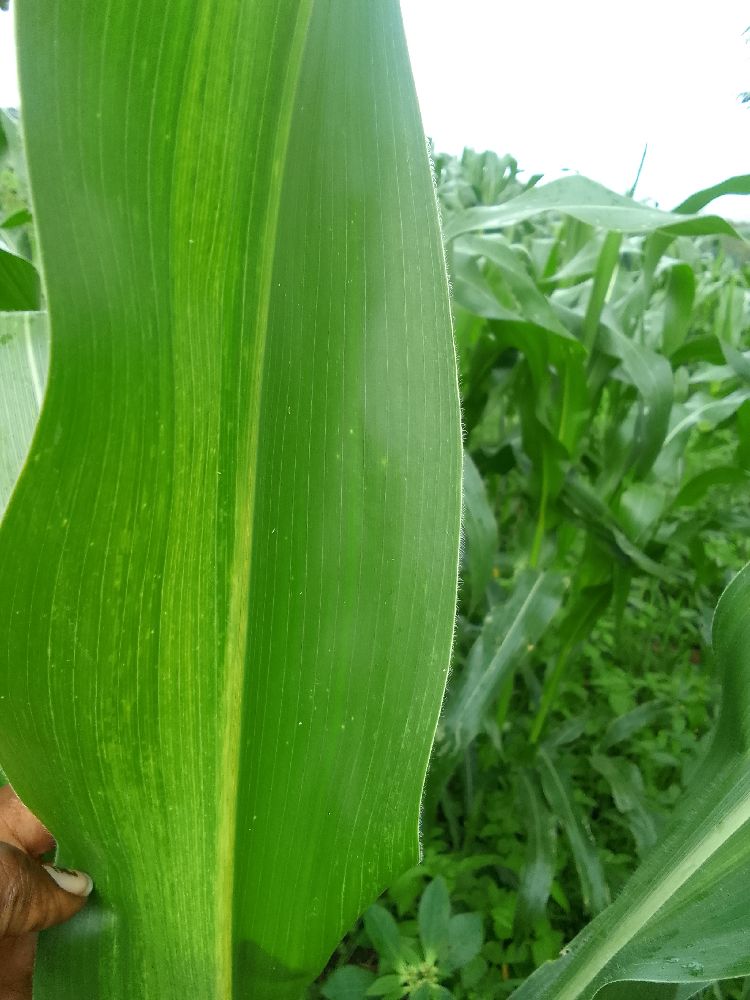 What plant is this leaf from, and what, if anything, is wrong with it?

maize, maize lethal necrosis
